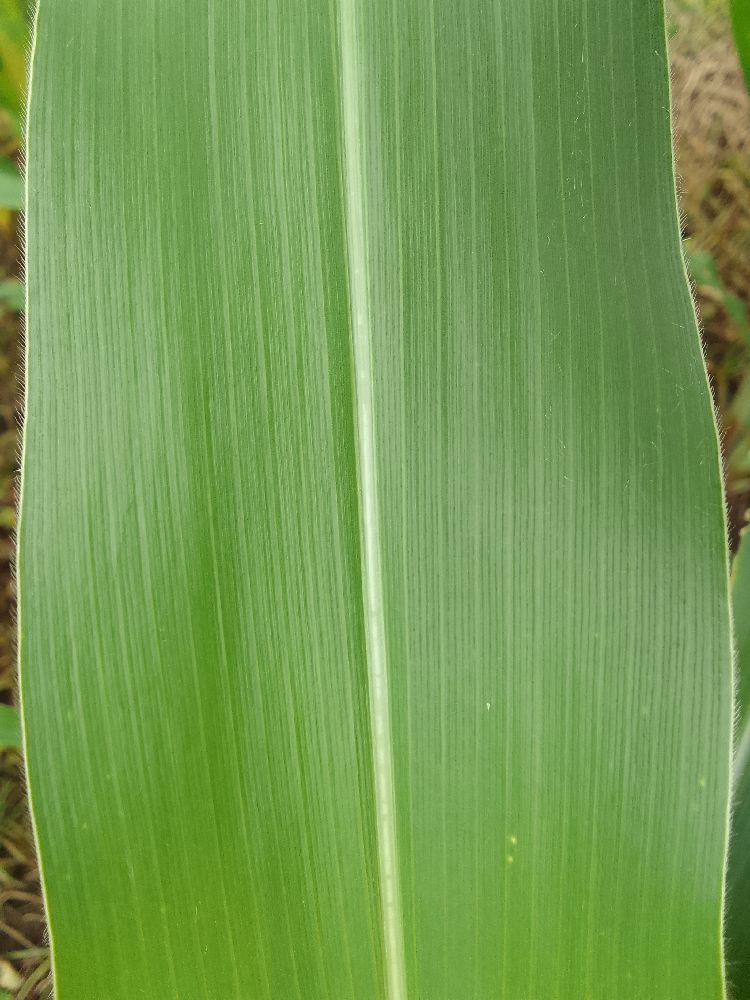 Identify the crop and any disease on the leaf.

maize, healthy
